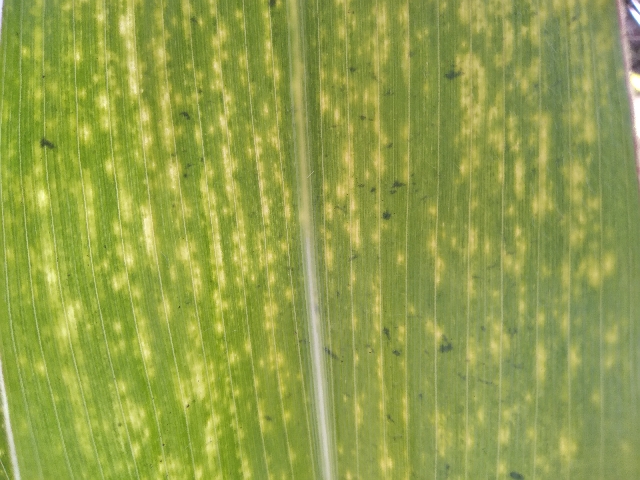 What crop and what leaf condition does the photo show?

maize, maize lethal necrosis
